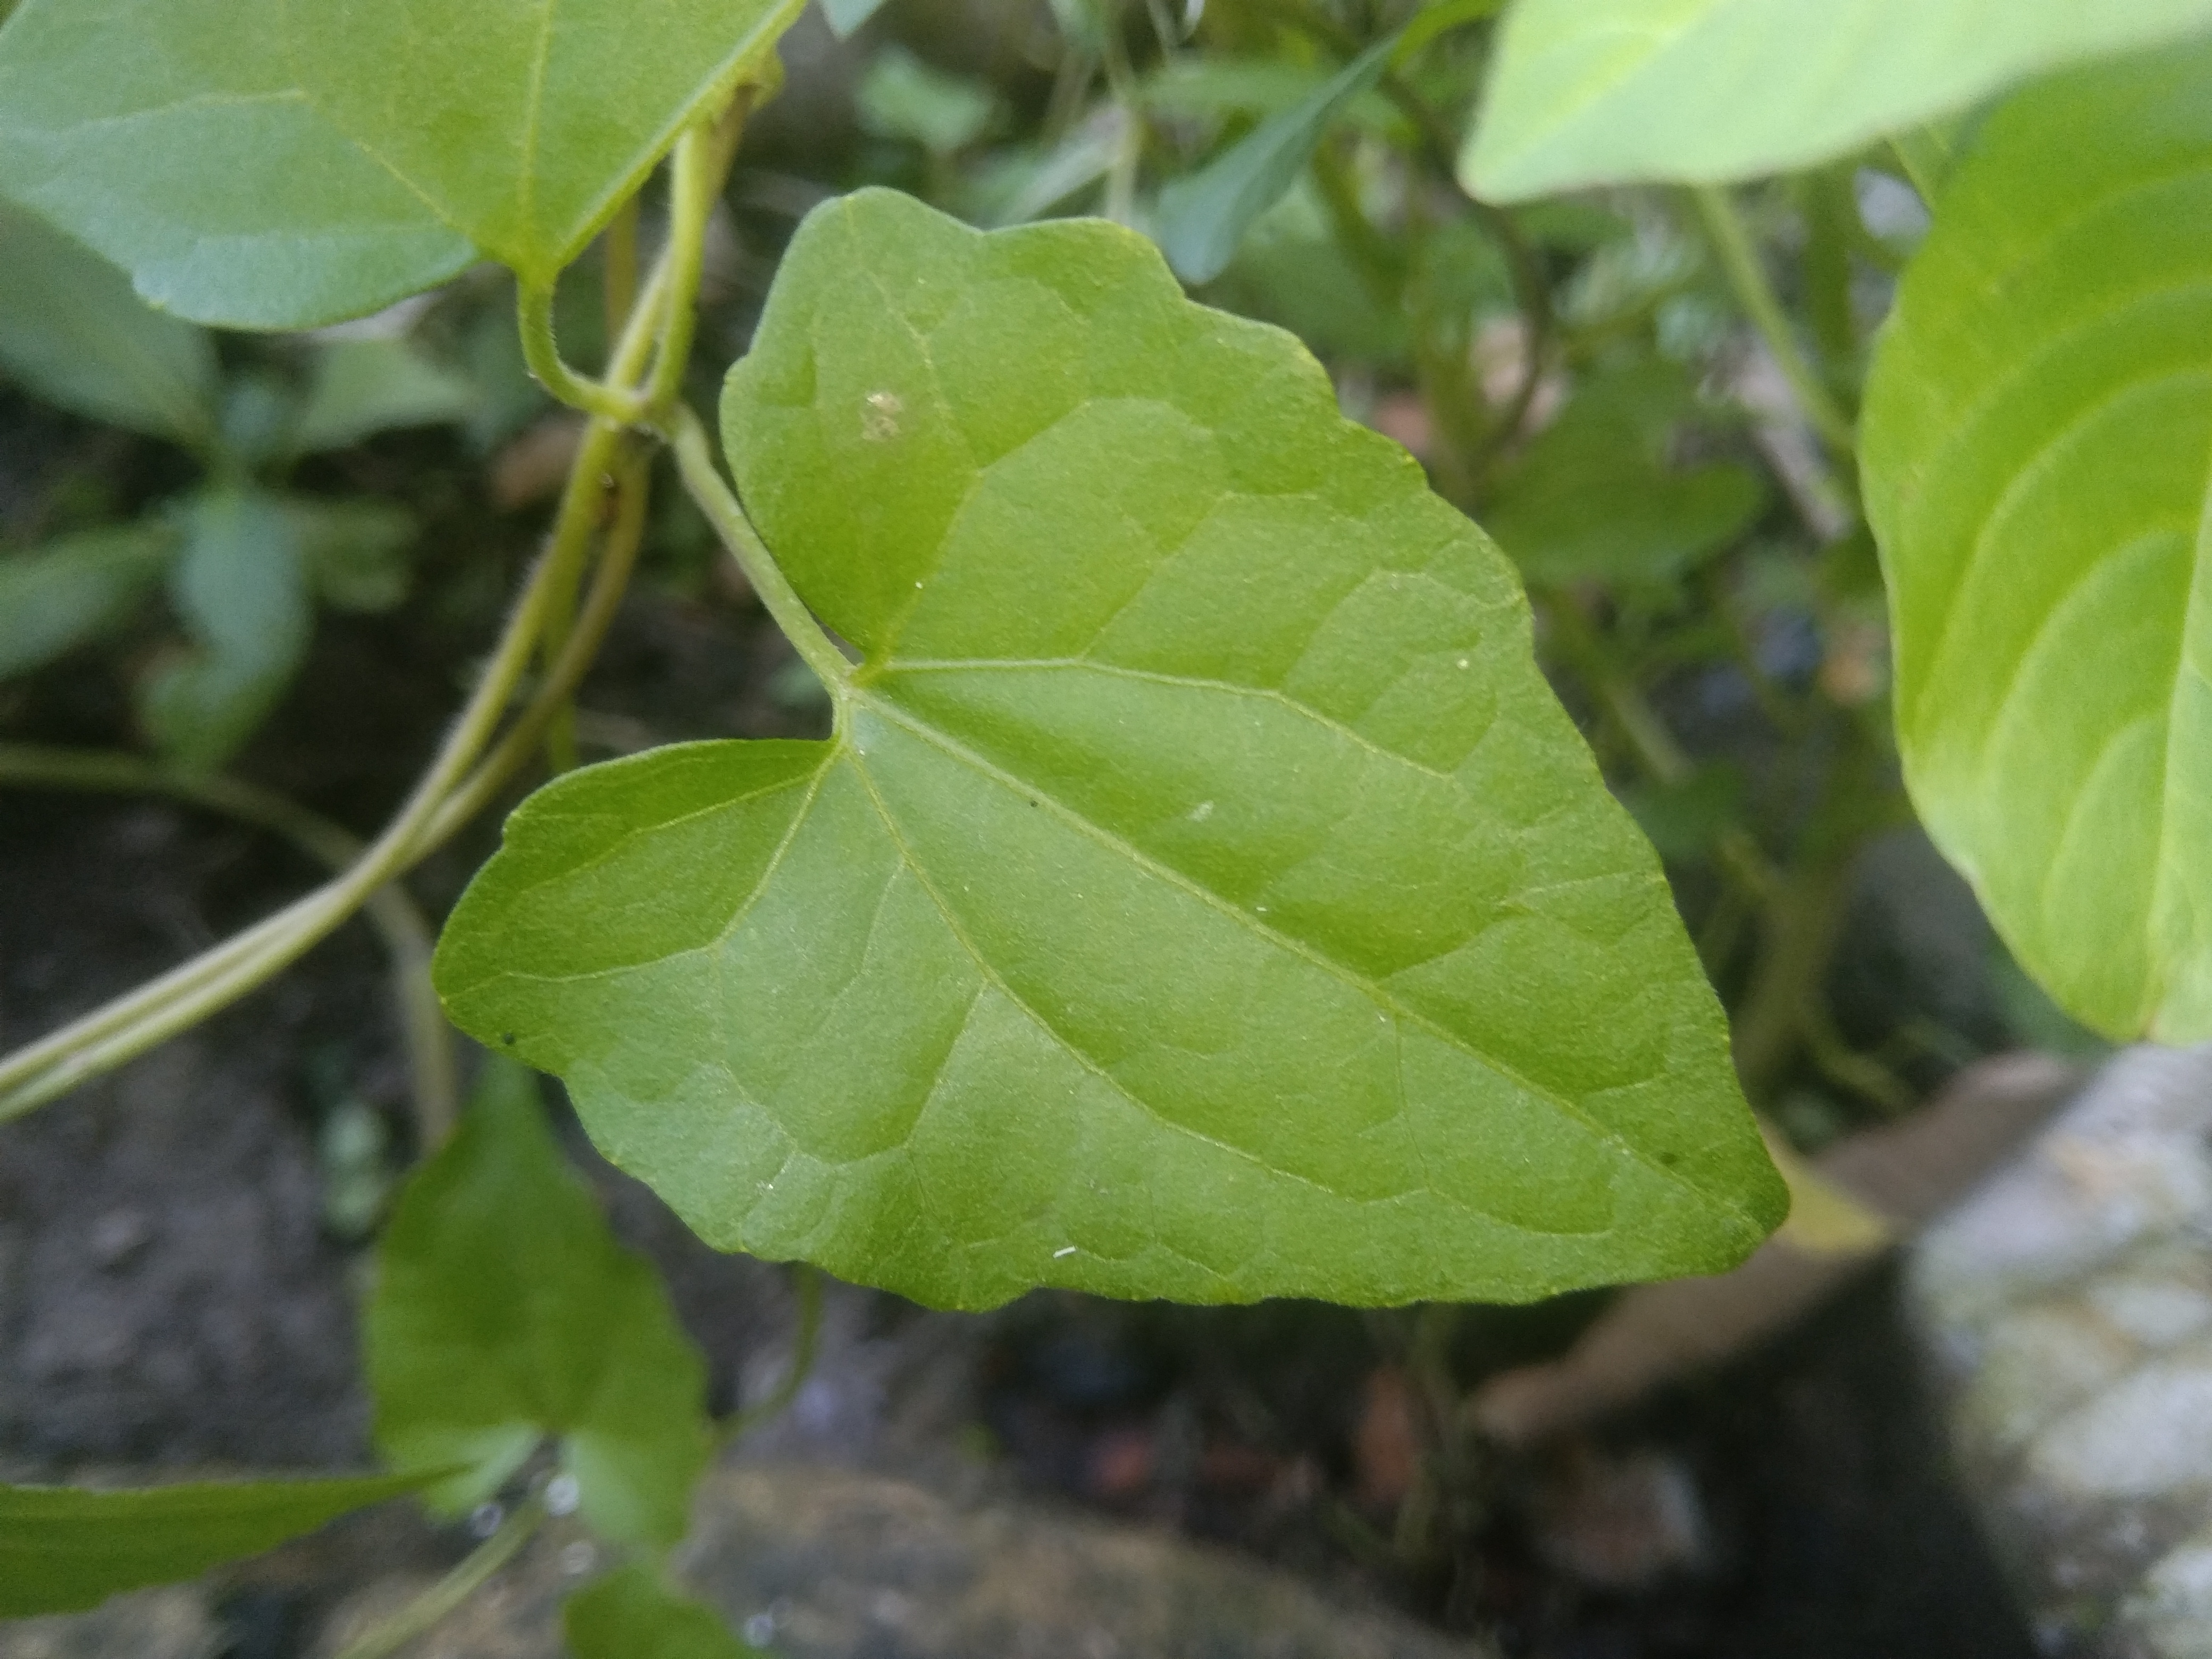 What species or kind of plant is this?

bitter vine
